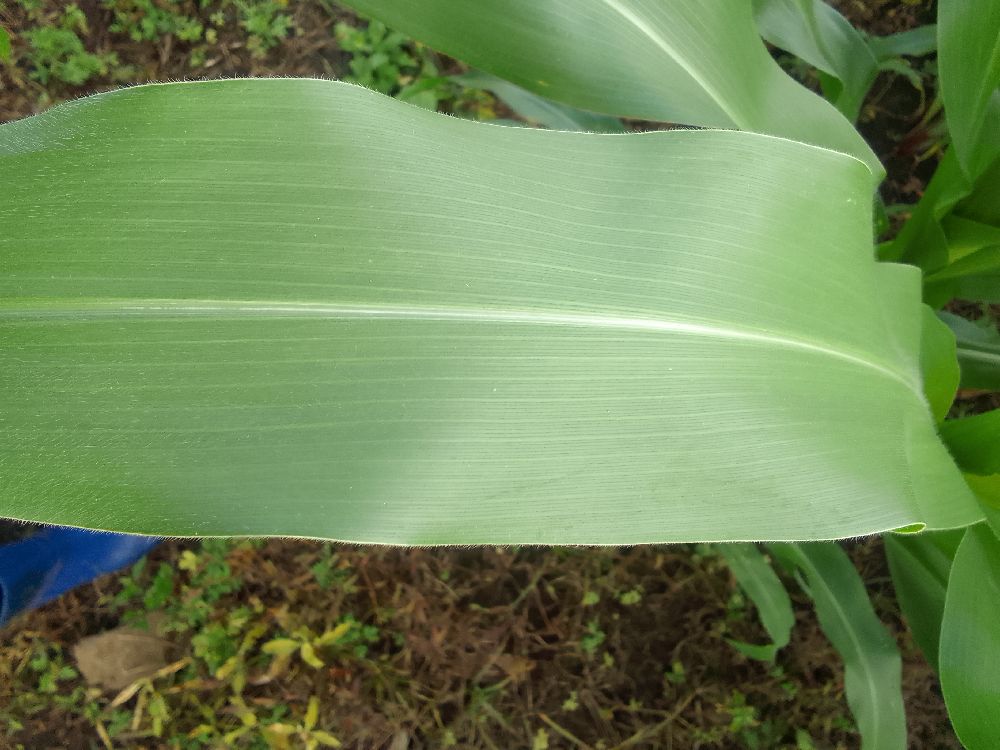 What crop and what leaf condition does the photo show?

maize, healthy
